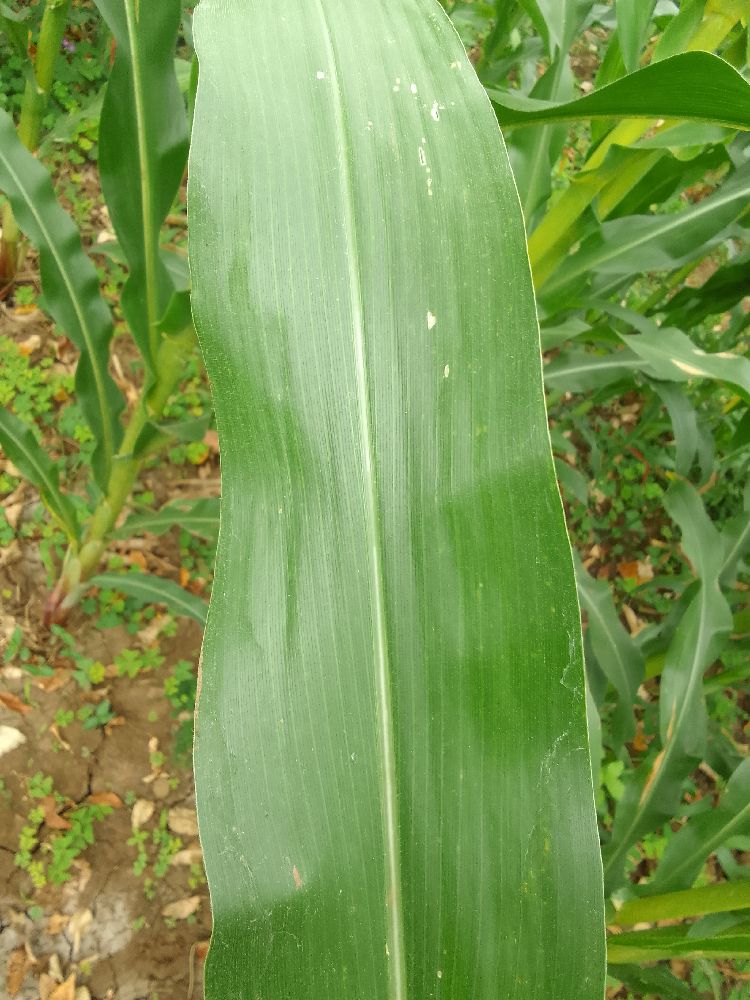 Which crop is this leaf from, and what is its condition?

maize, healthy
